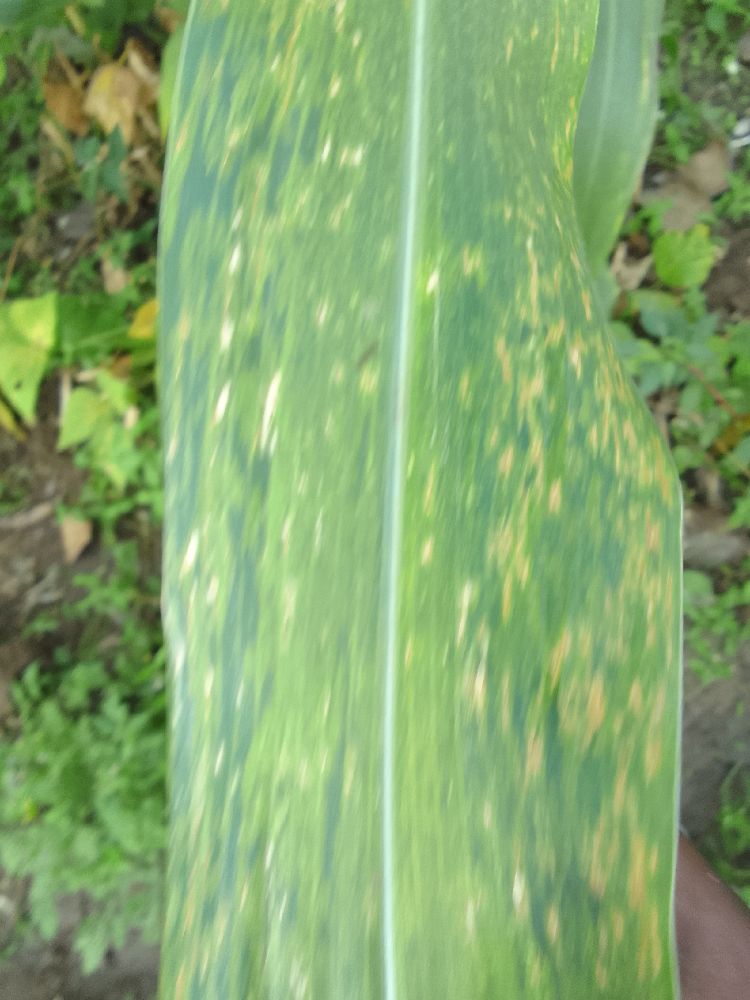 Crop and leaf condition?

maize, maize lethal necrosis
